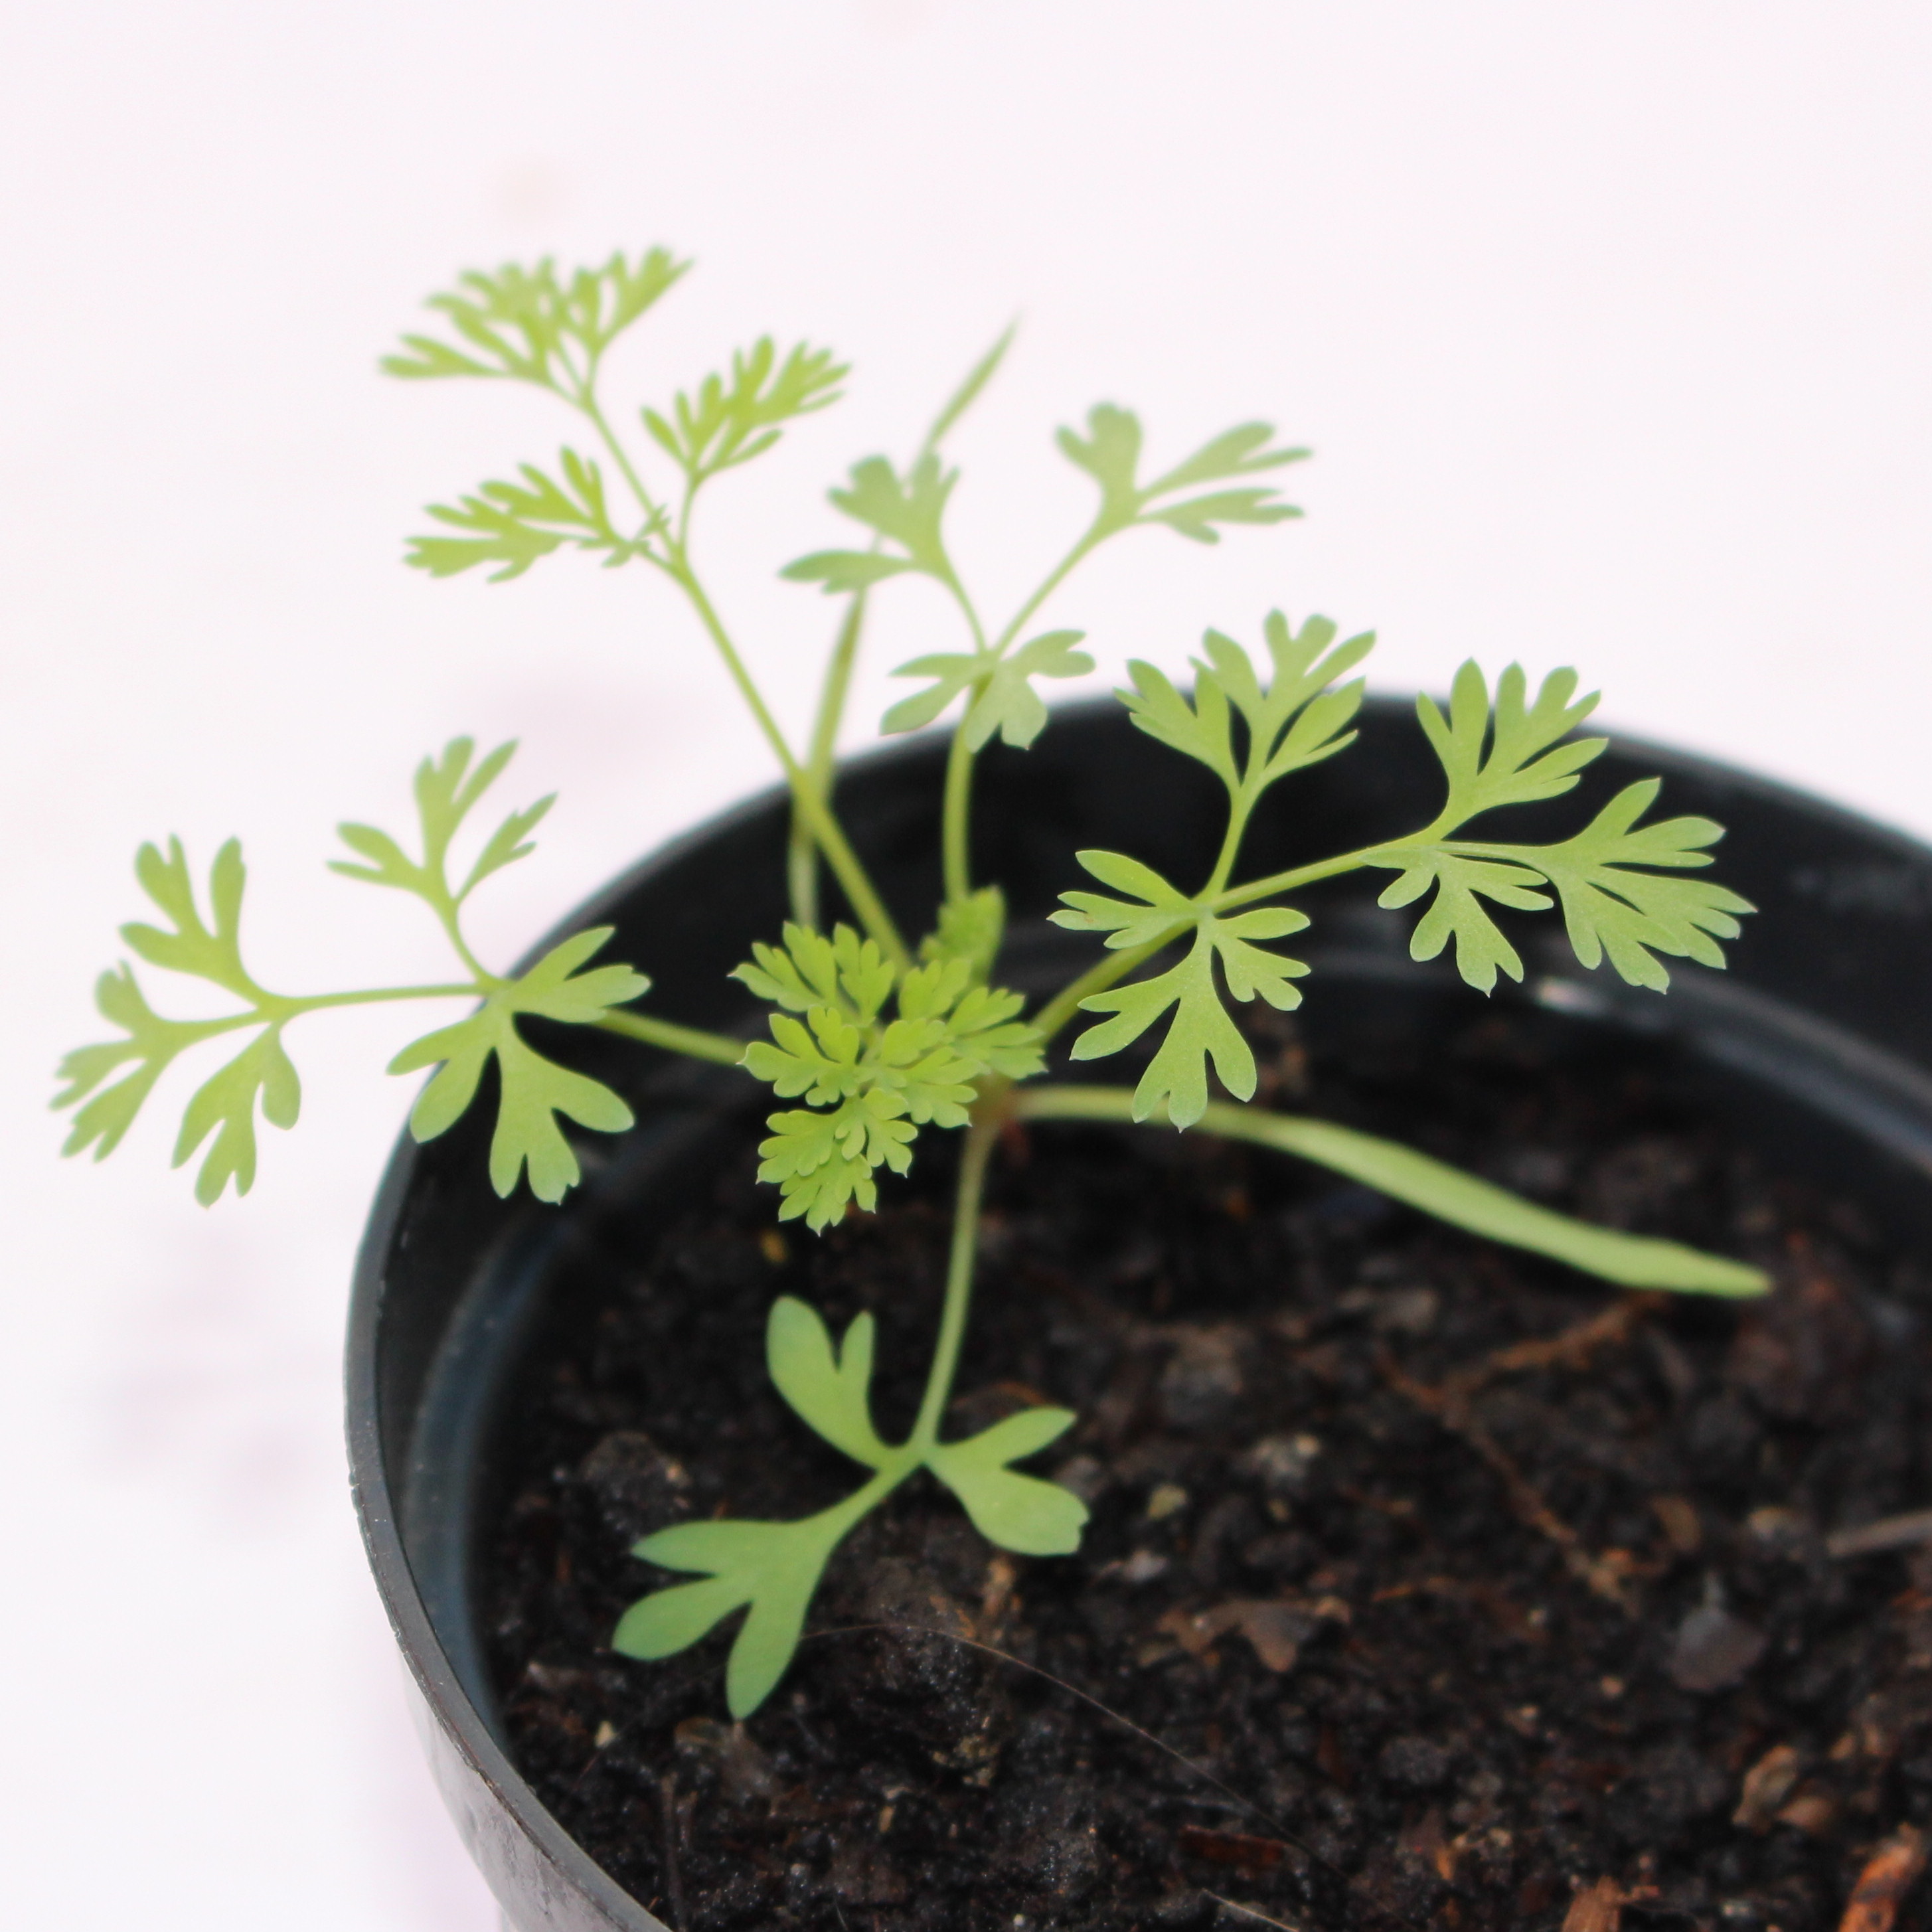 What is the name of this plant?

Fumaria officinalis
